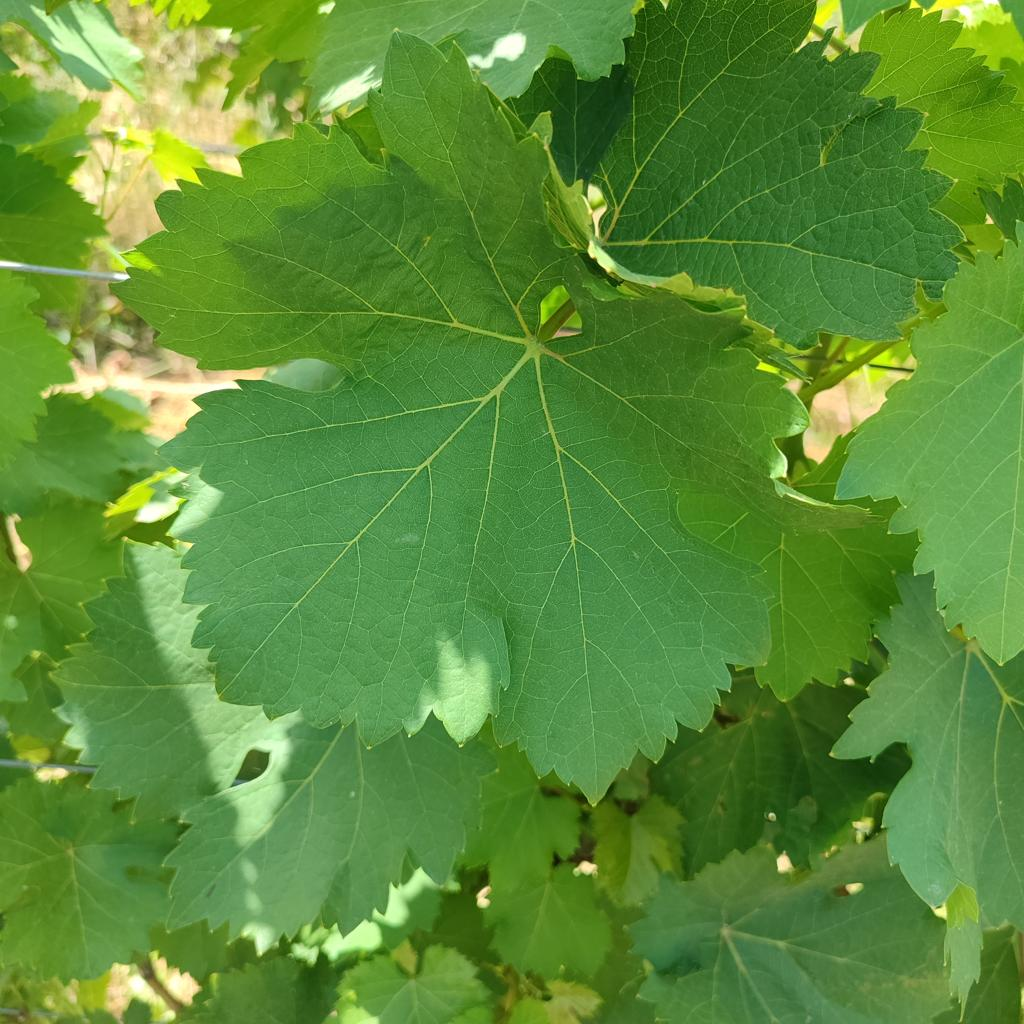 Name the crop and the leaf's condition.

grapevine, healthy
